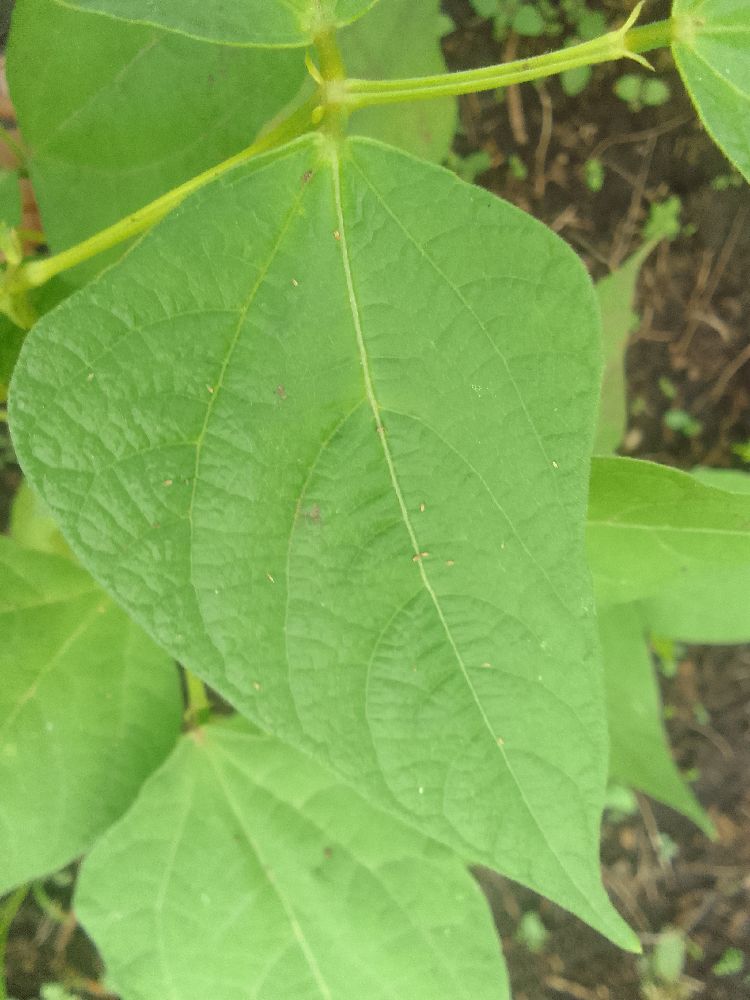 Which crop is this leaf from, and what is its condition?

common bean, healthy
